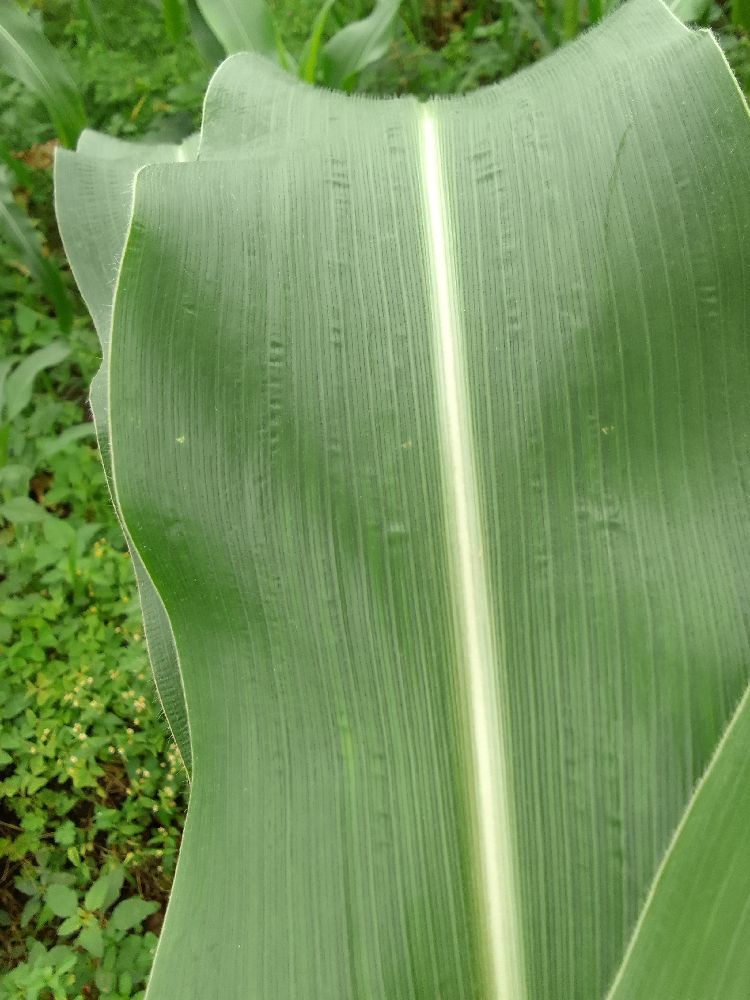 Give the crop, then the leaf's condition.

maize, healthy
